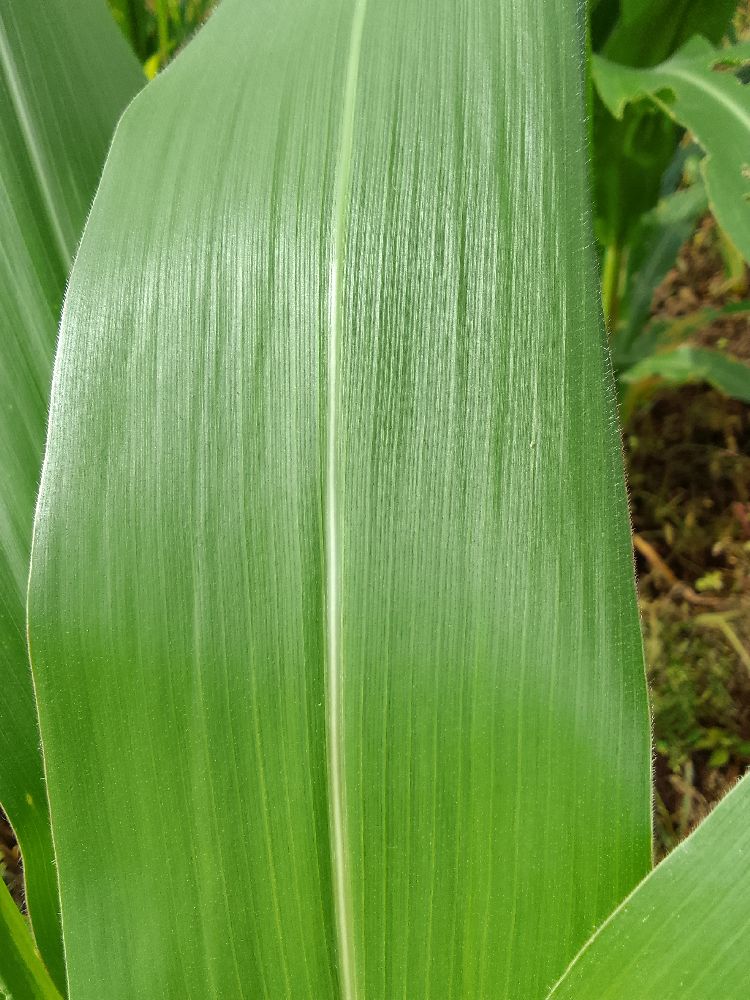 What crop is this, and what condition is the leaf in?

maize, healthy
